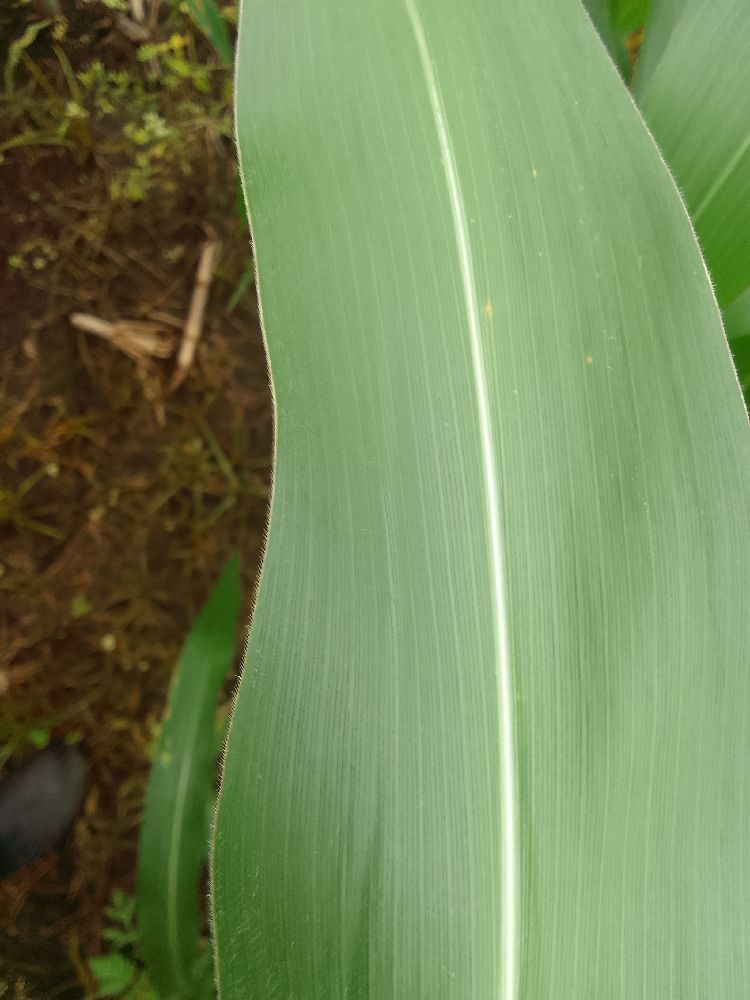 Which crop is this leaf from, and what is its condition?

maize, healthy
